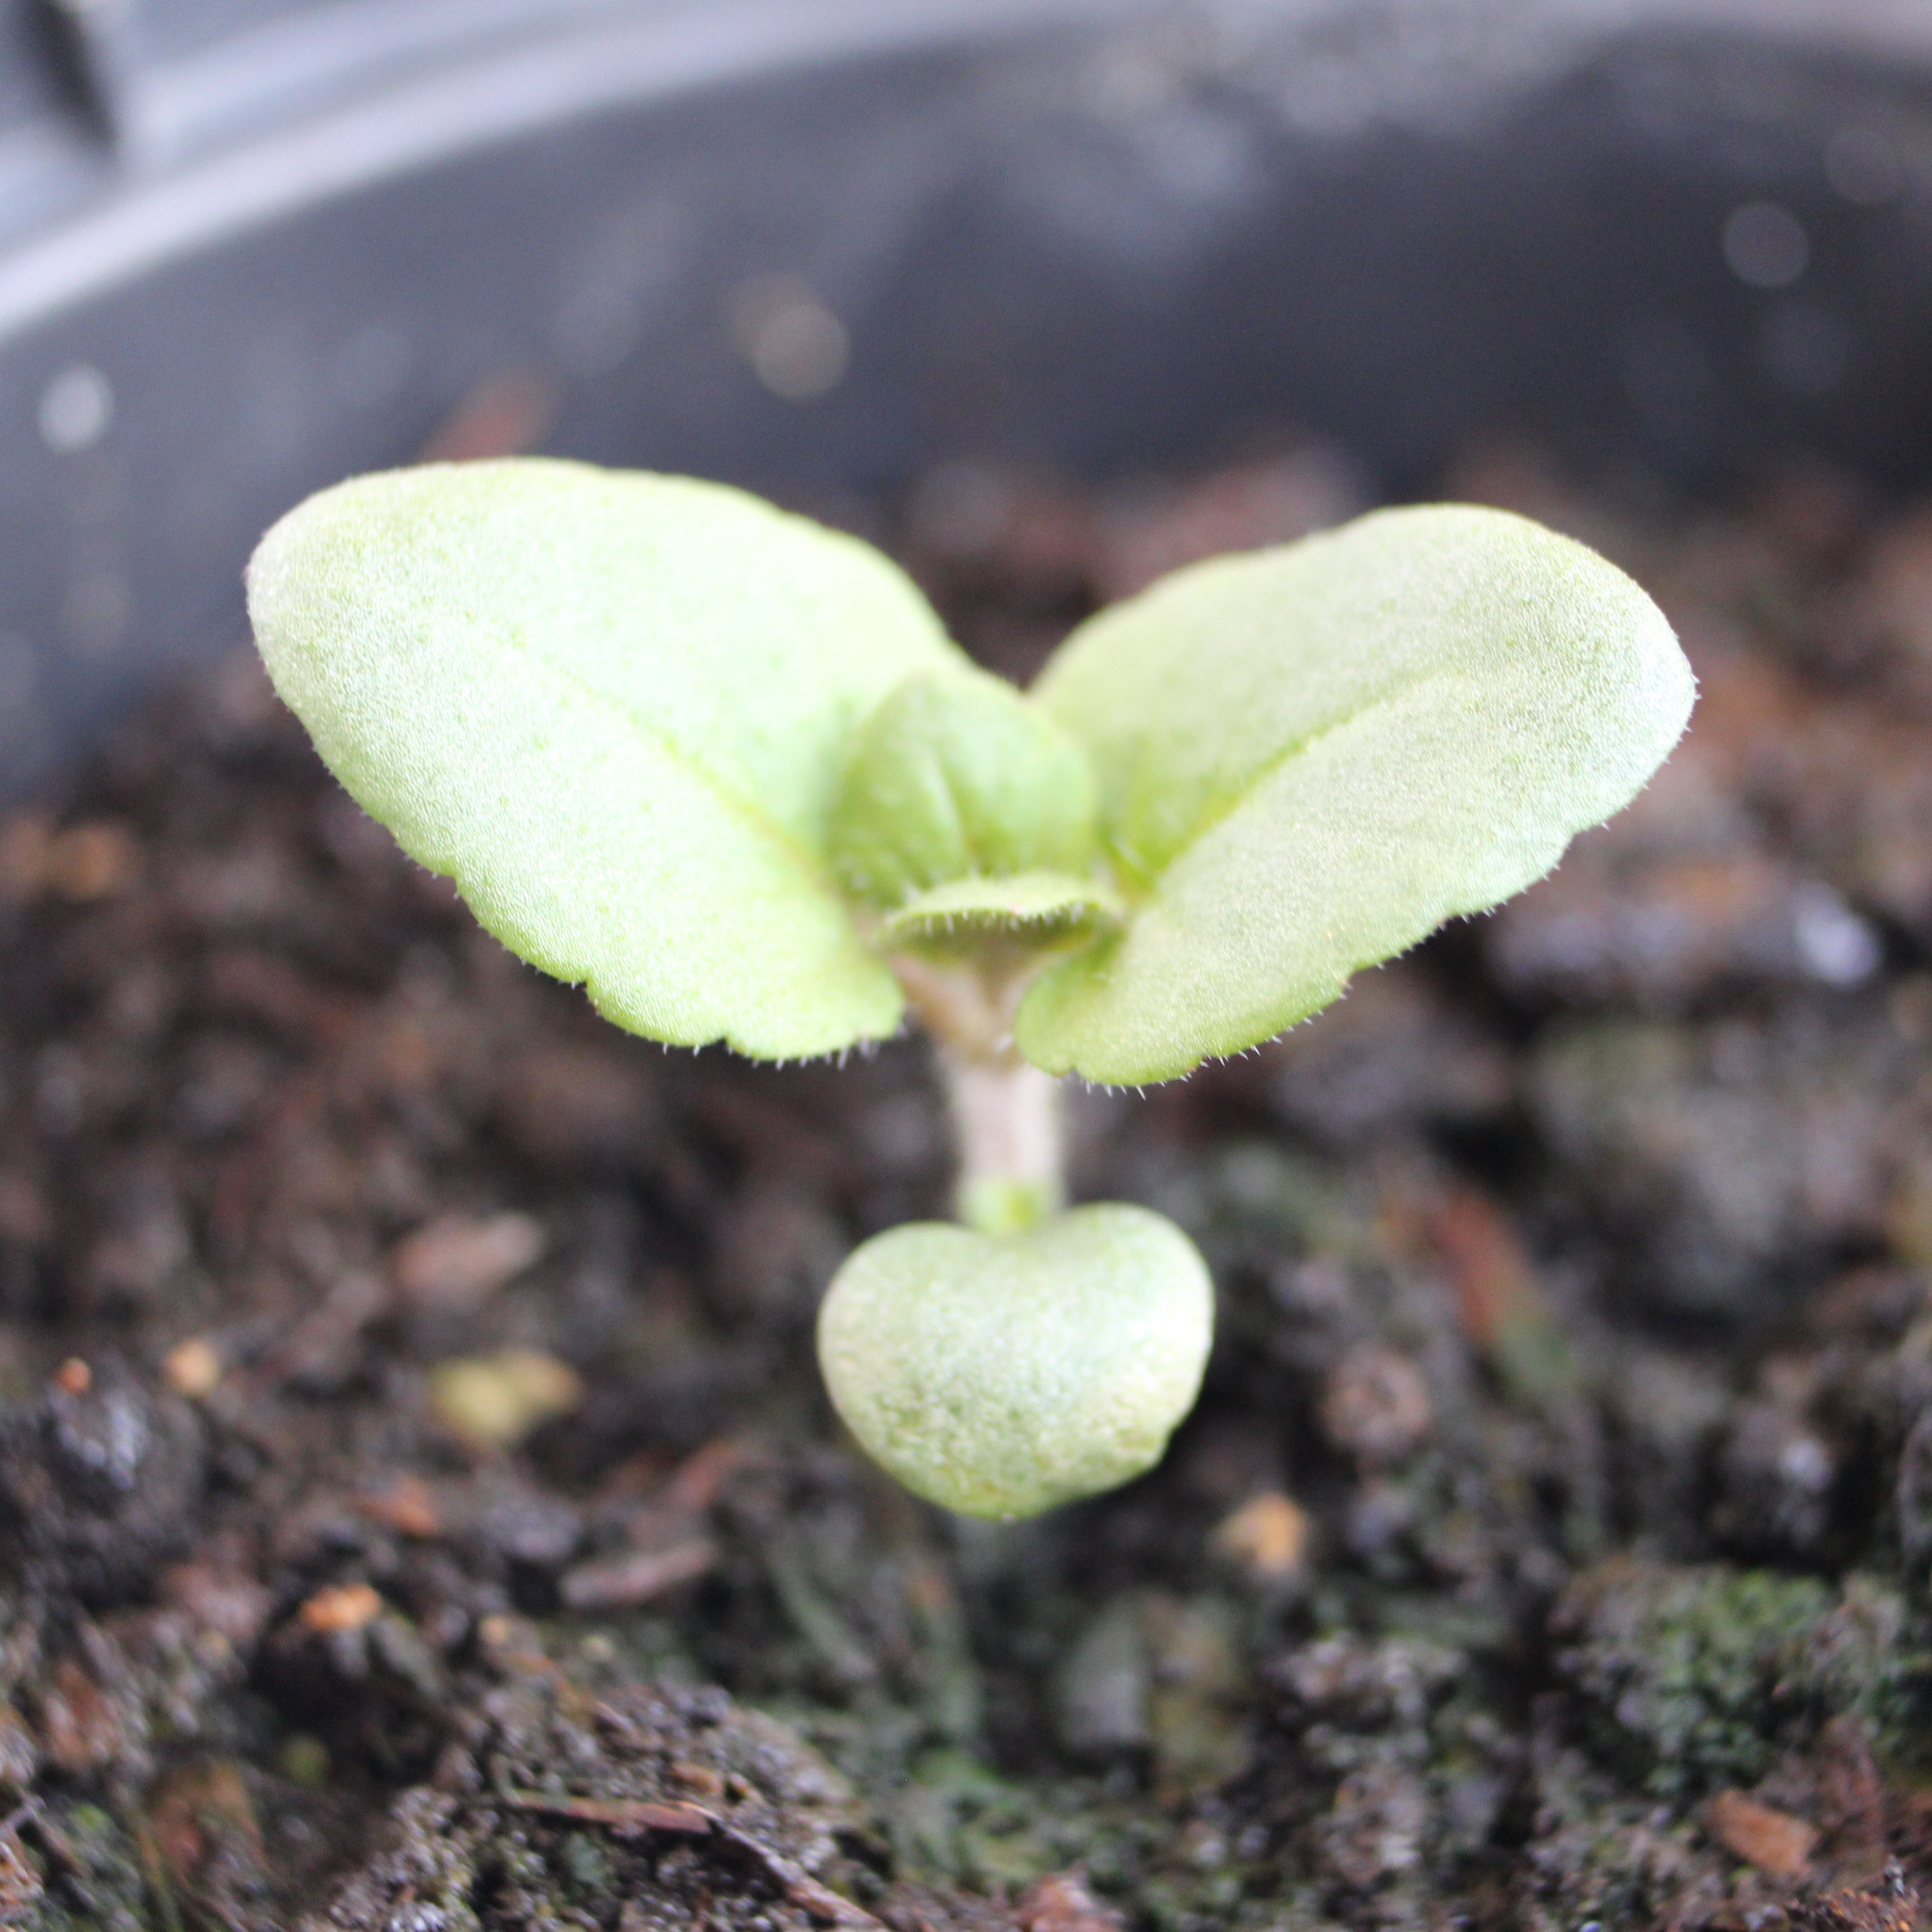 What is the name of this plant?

Veronica persica
